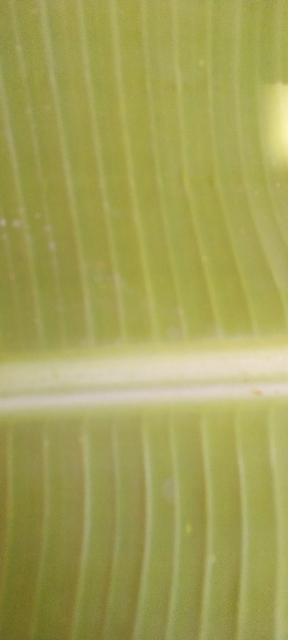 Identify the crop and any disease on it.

banana, healthy
